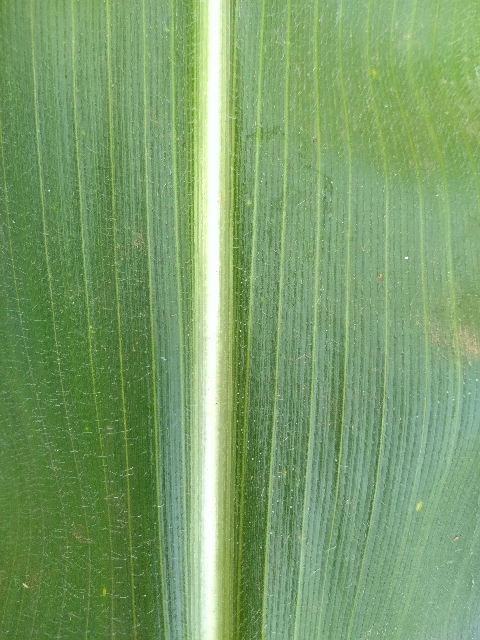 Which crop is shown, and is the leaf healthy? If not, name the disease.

maize, healthy
